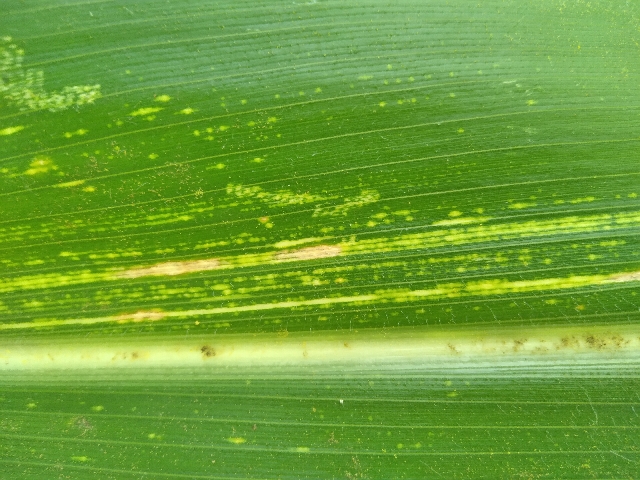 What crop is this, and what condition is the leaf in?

maize, maize streak virus
